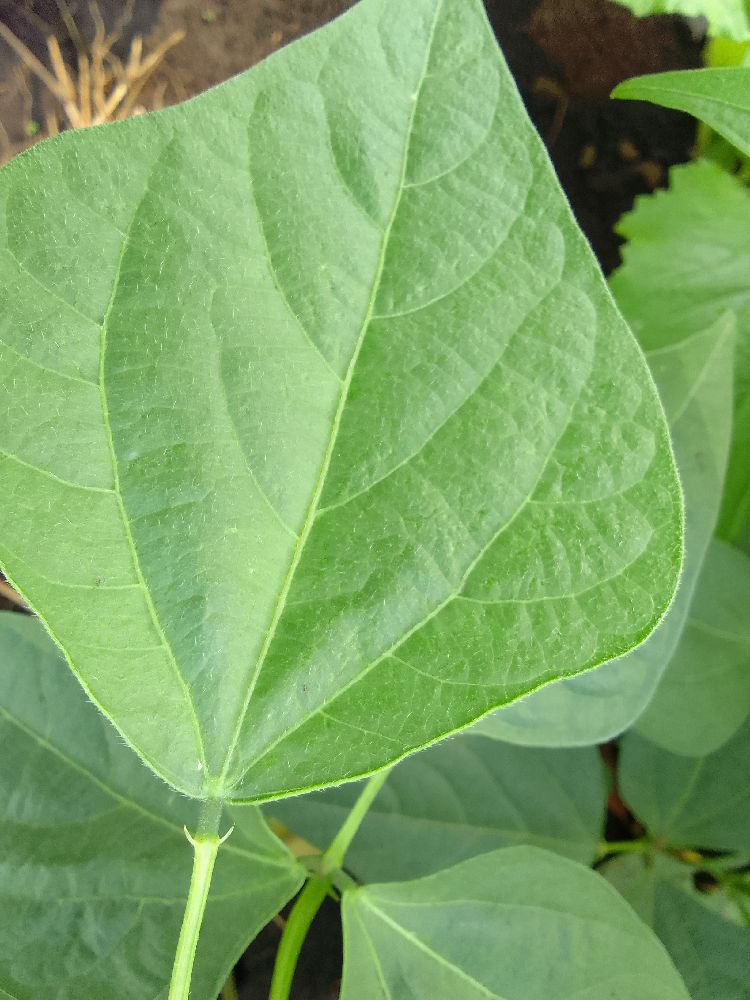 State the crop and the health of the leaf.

common bean, healthy
